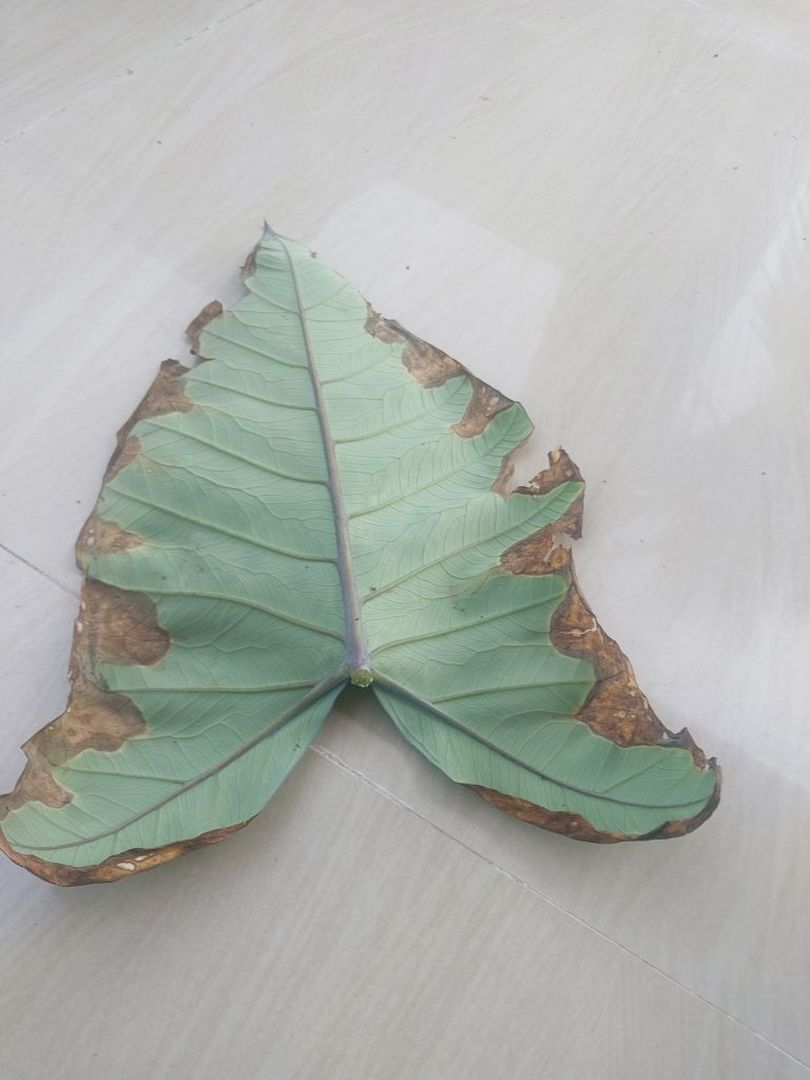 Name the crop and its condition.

taro, leaf blight
